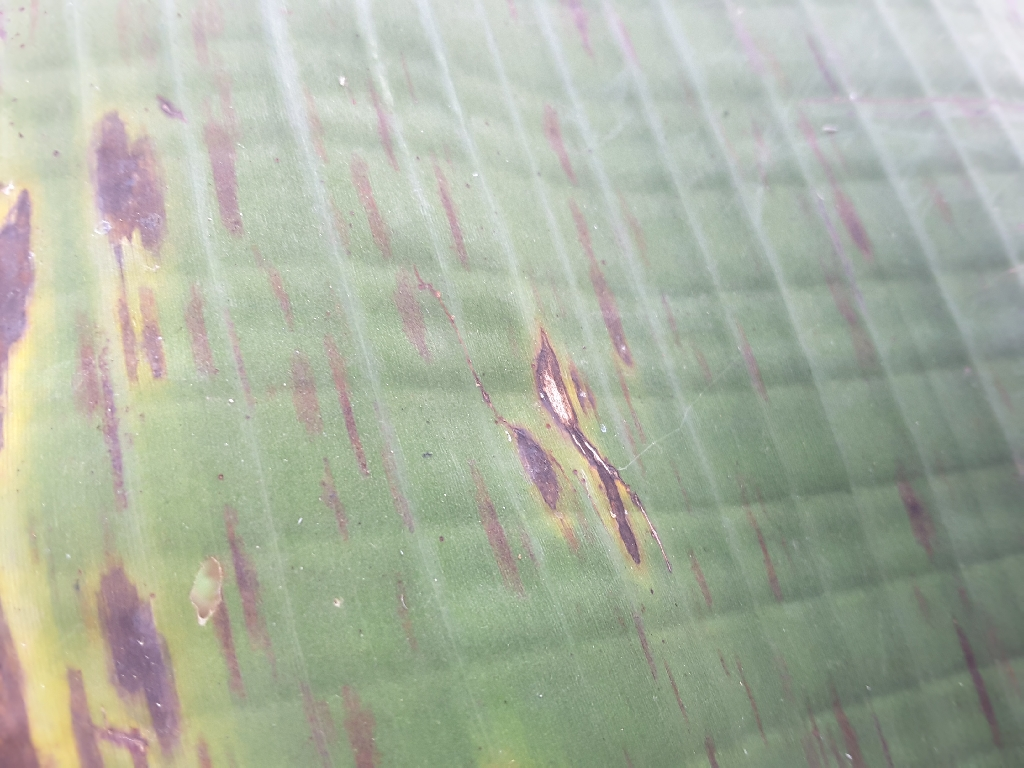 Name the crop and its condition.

banana, black sigatoka
